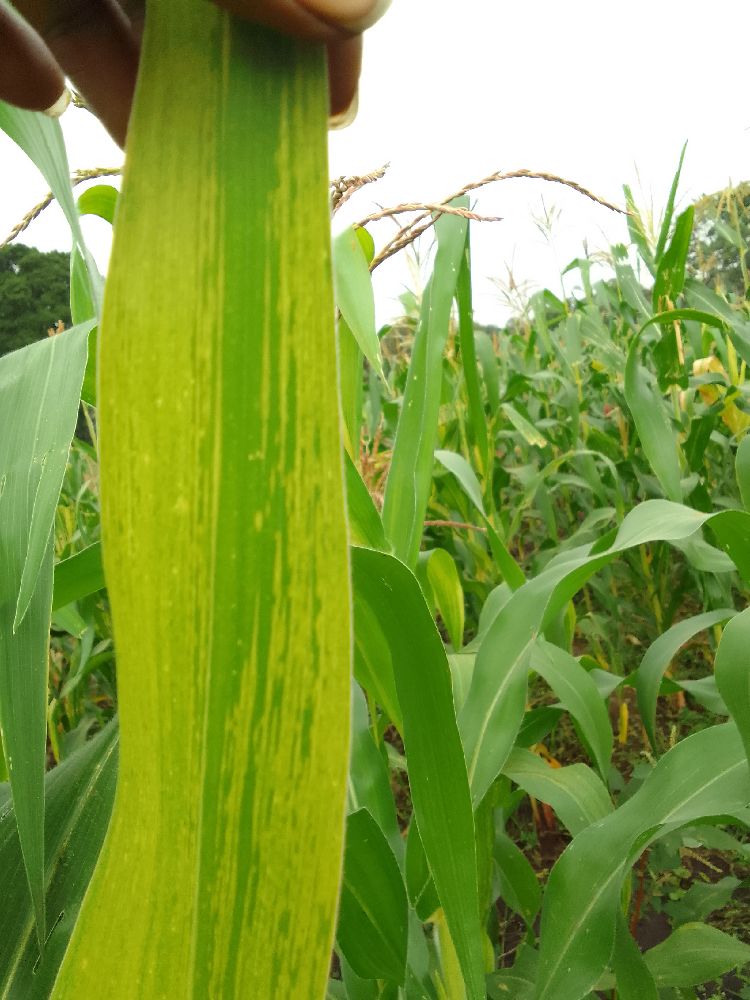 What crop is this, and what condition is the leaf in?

maize, maize lethal necrosis
